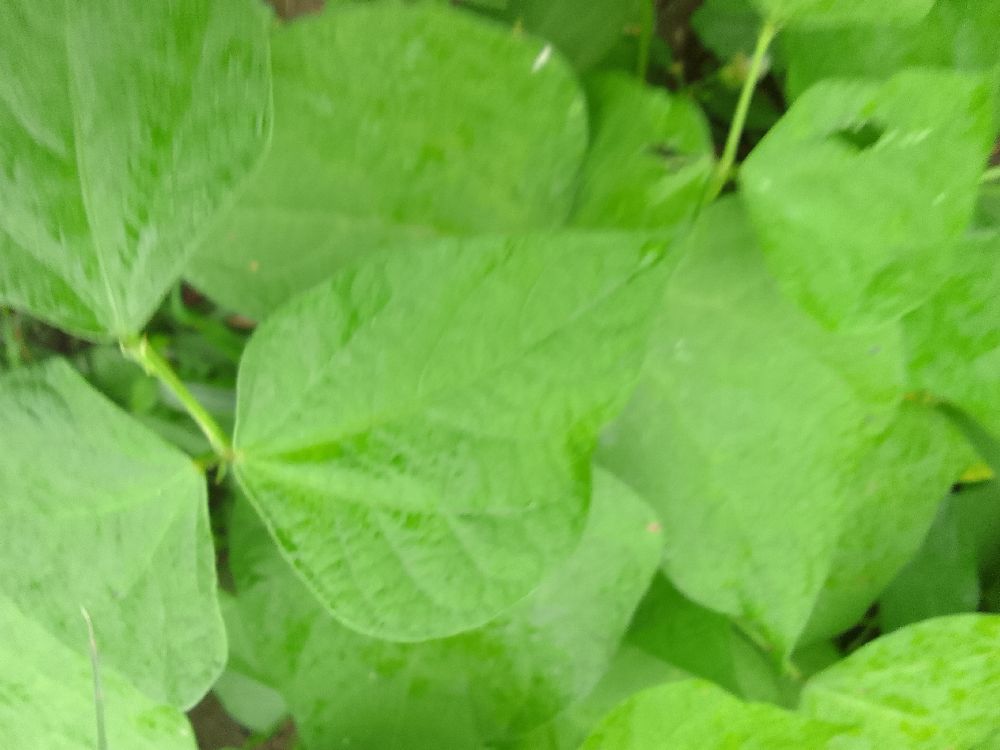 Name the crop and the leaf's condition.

common bean, healthy
